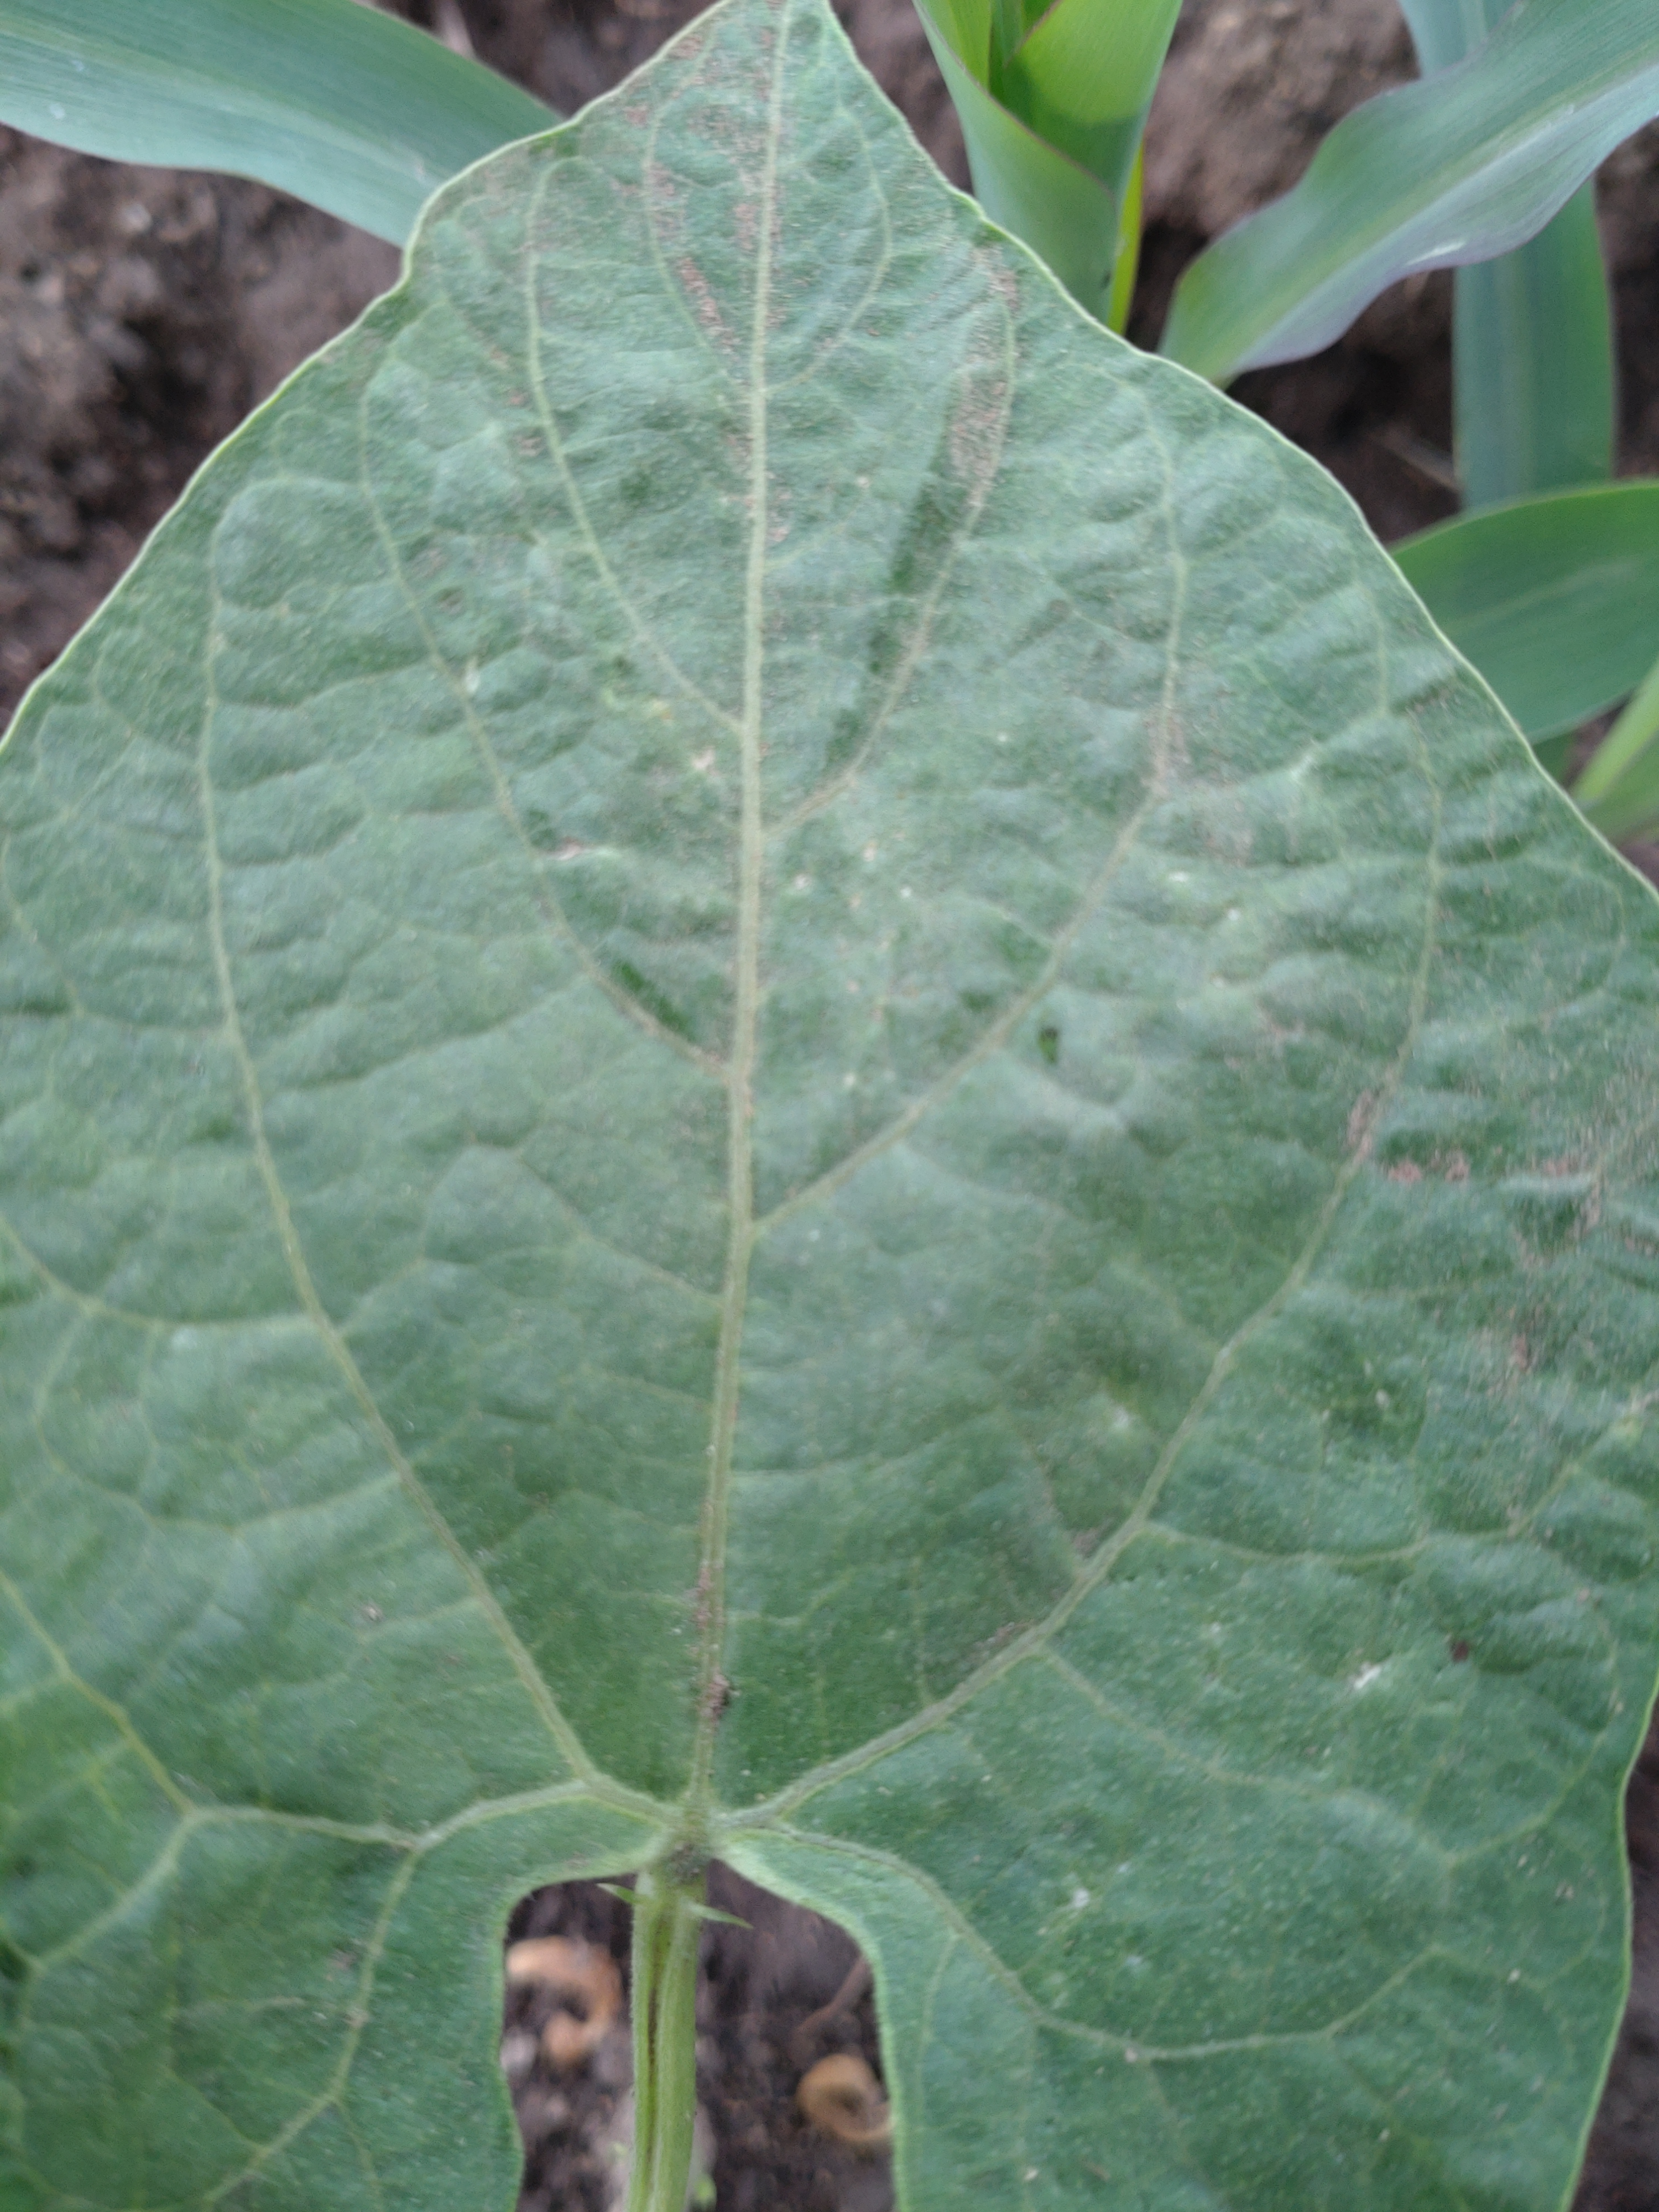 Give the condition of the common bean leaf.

healthy
